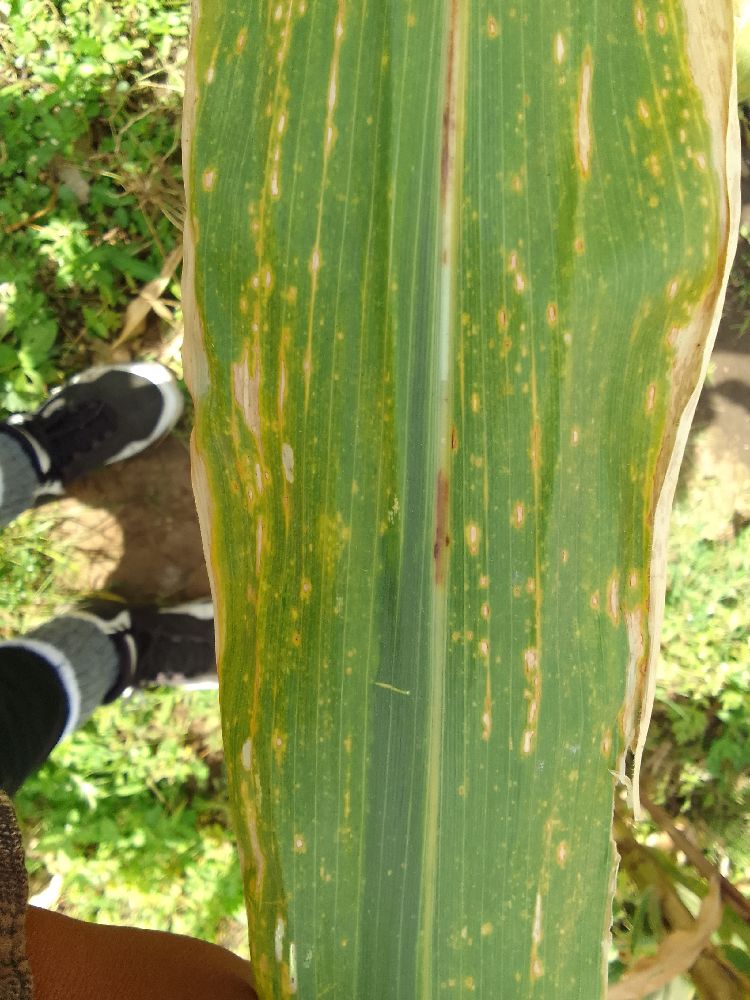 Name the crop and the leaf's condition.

maize, maize lethal necrosis
